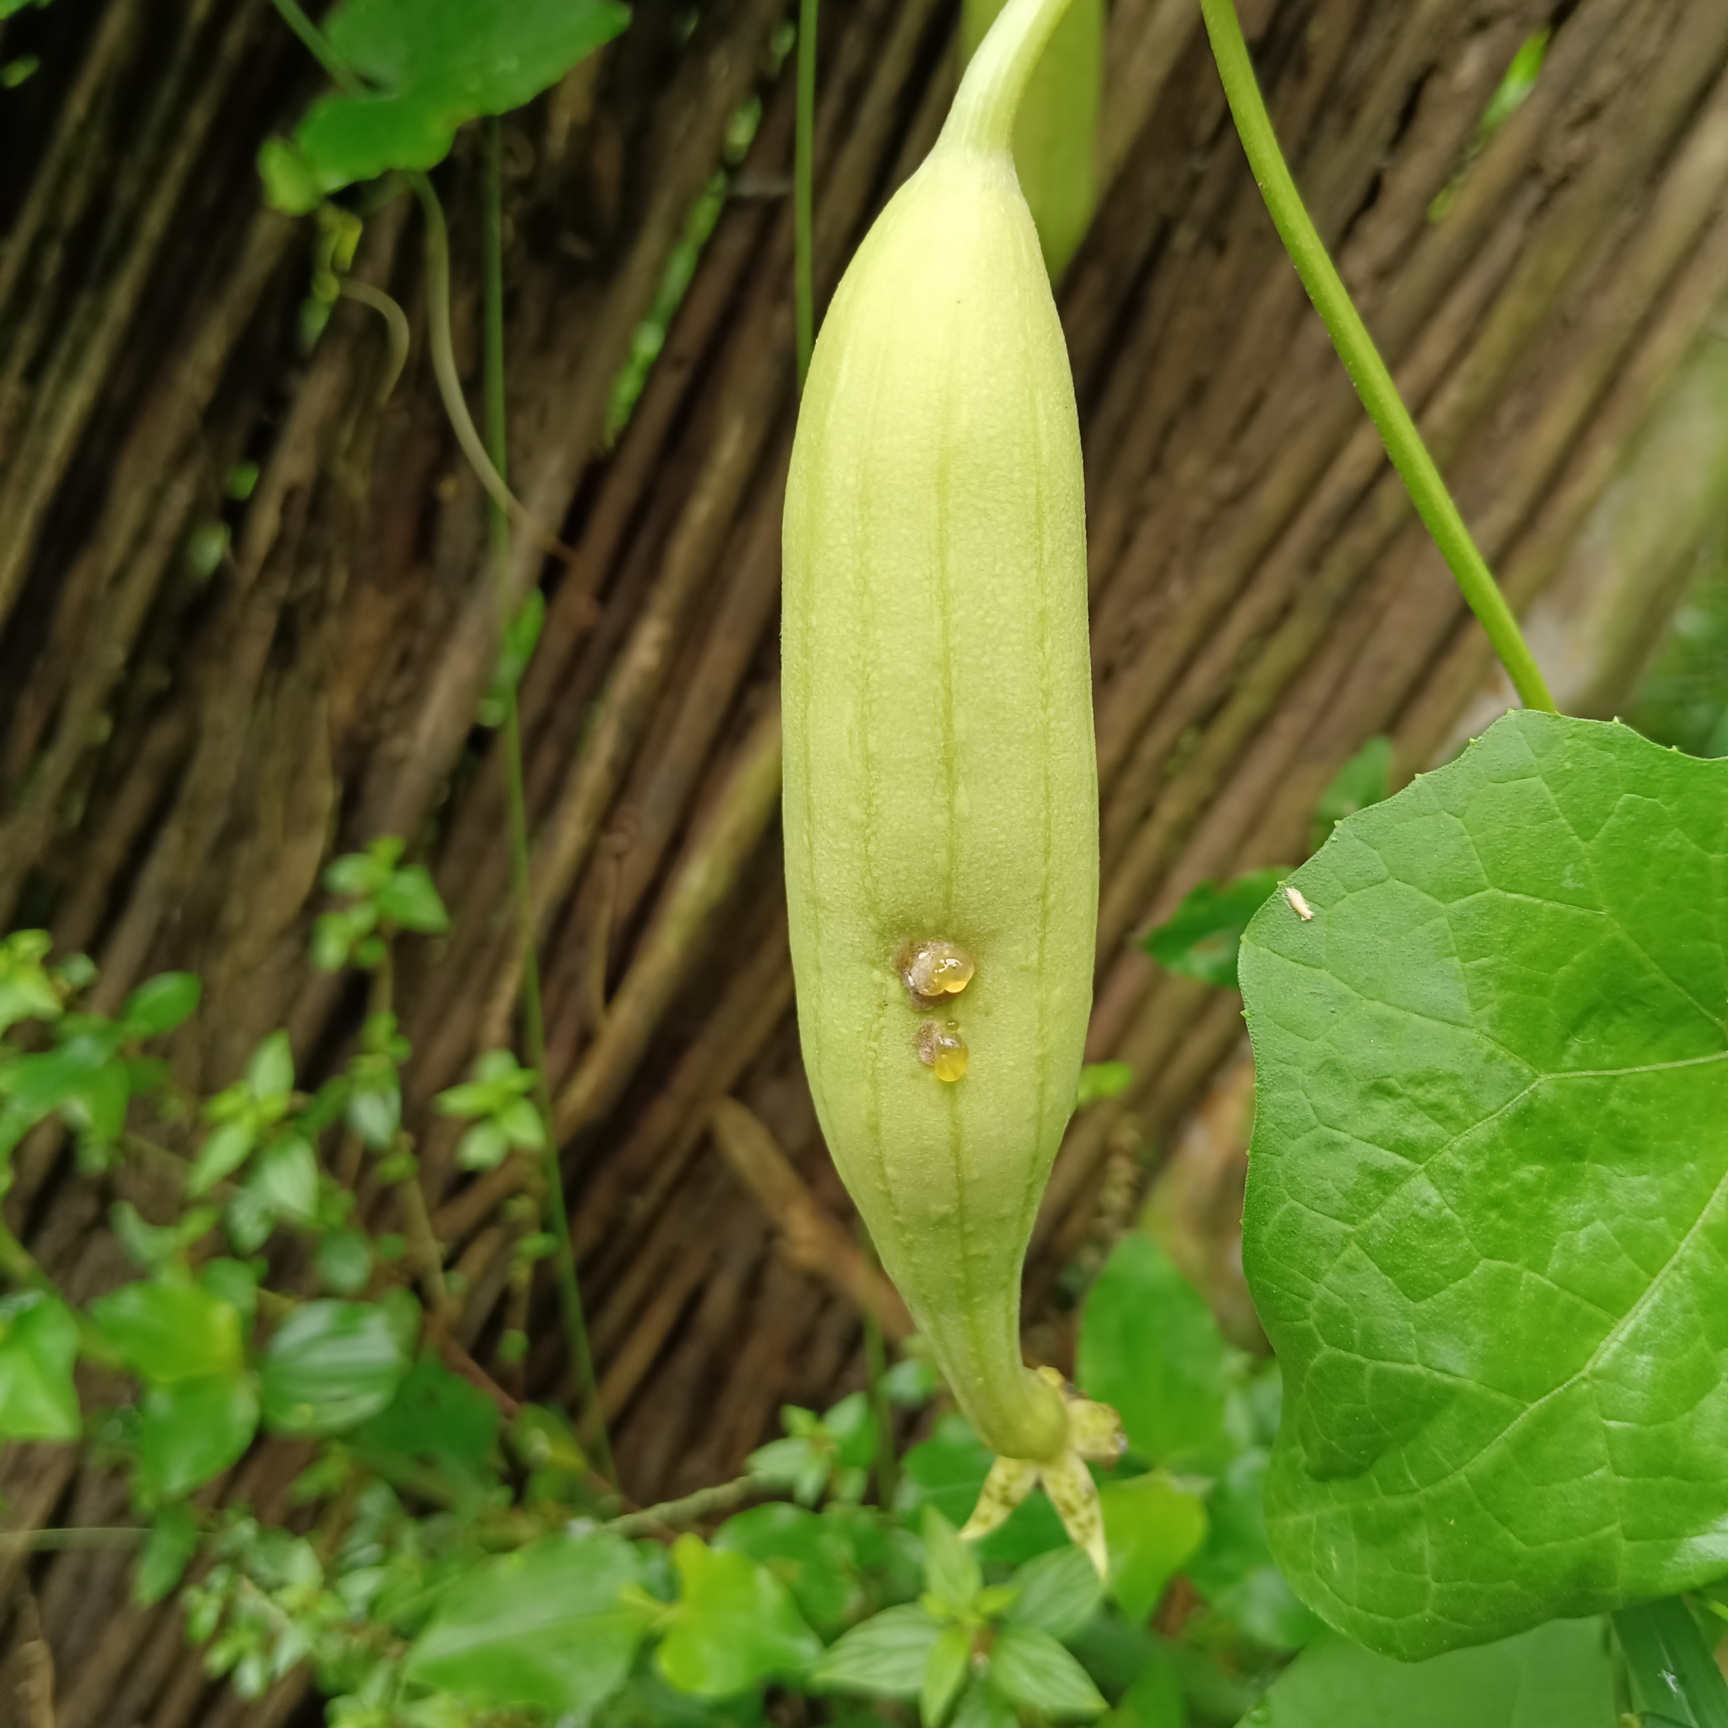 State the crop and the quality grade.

luffa, faulty
